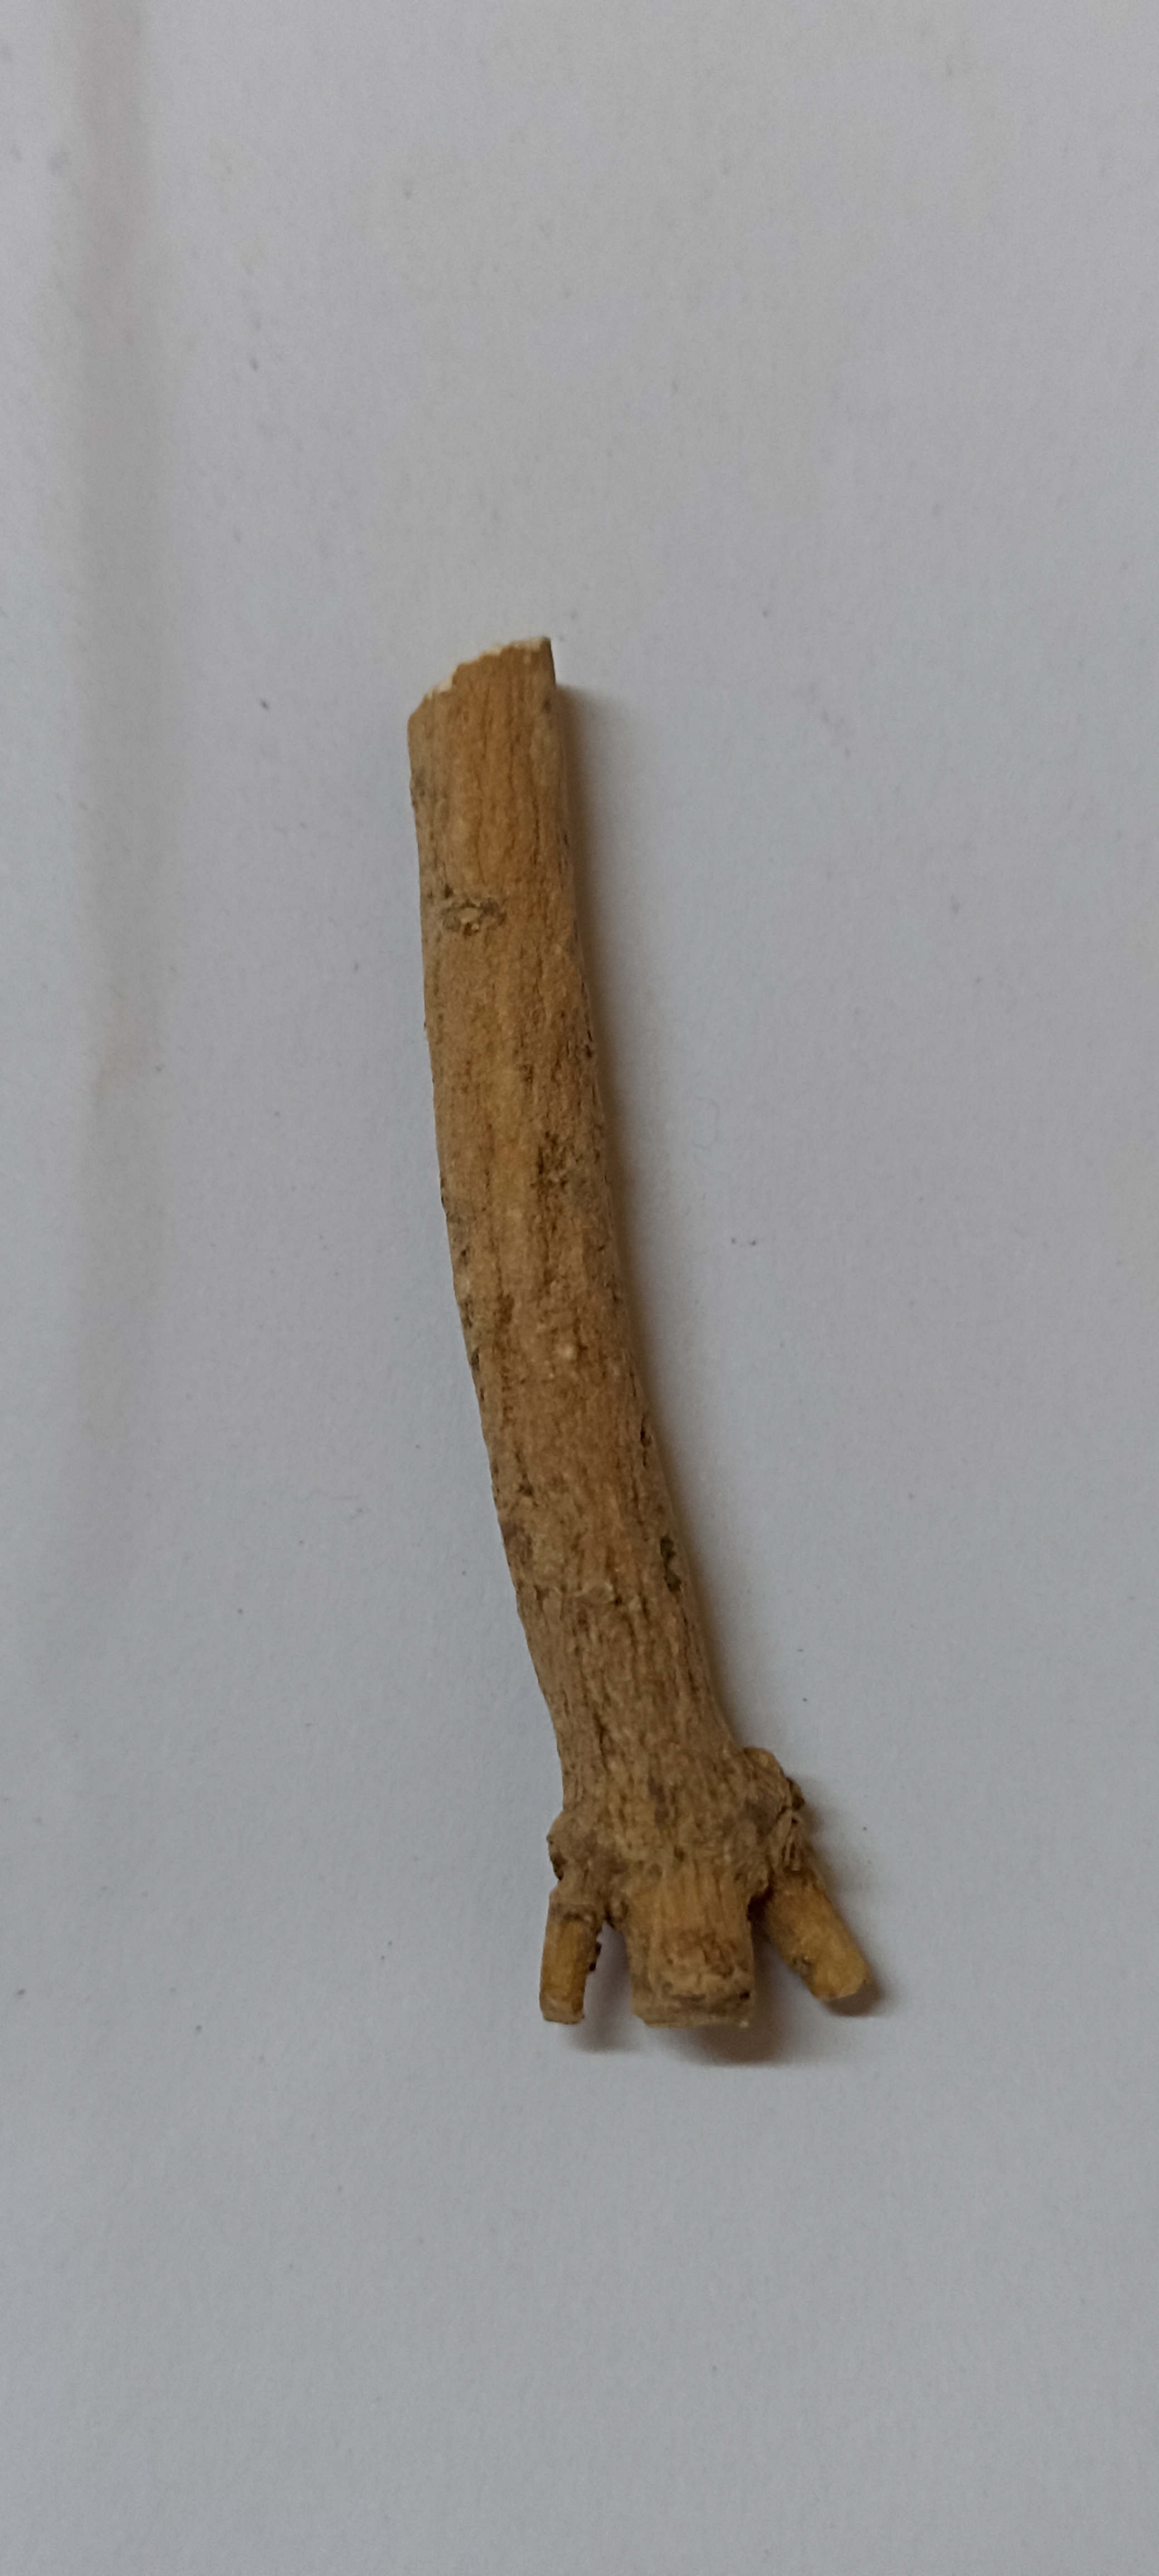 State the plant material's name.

ashwagandha
